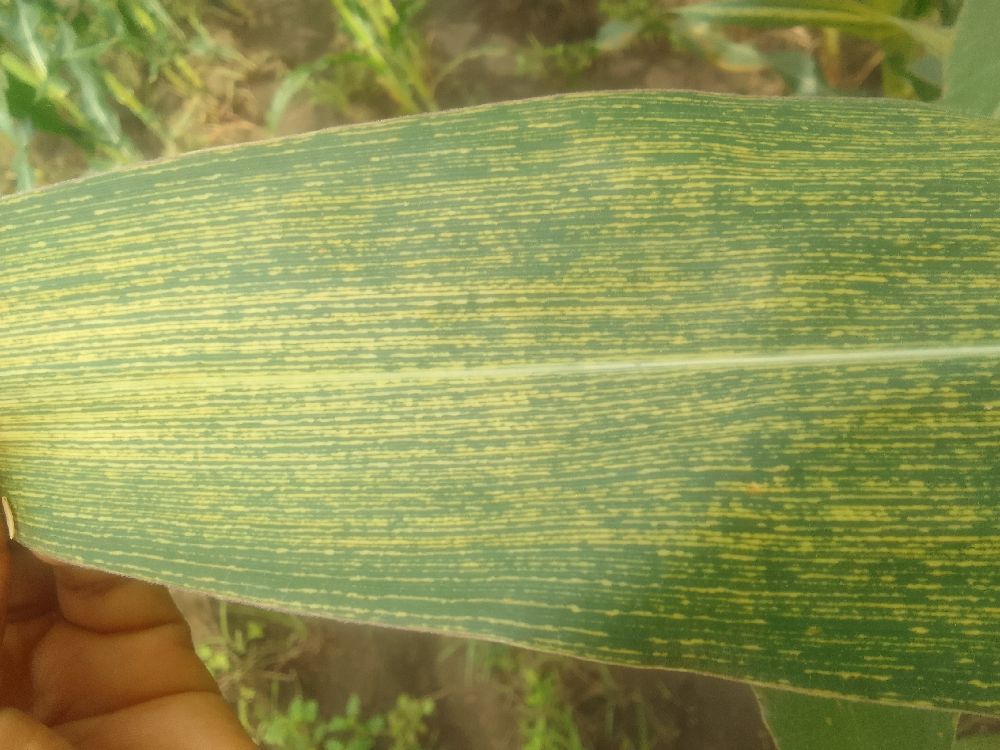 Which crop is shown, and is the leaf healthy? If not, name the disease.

maize, maize streak virus
